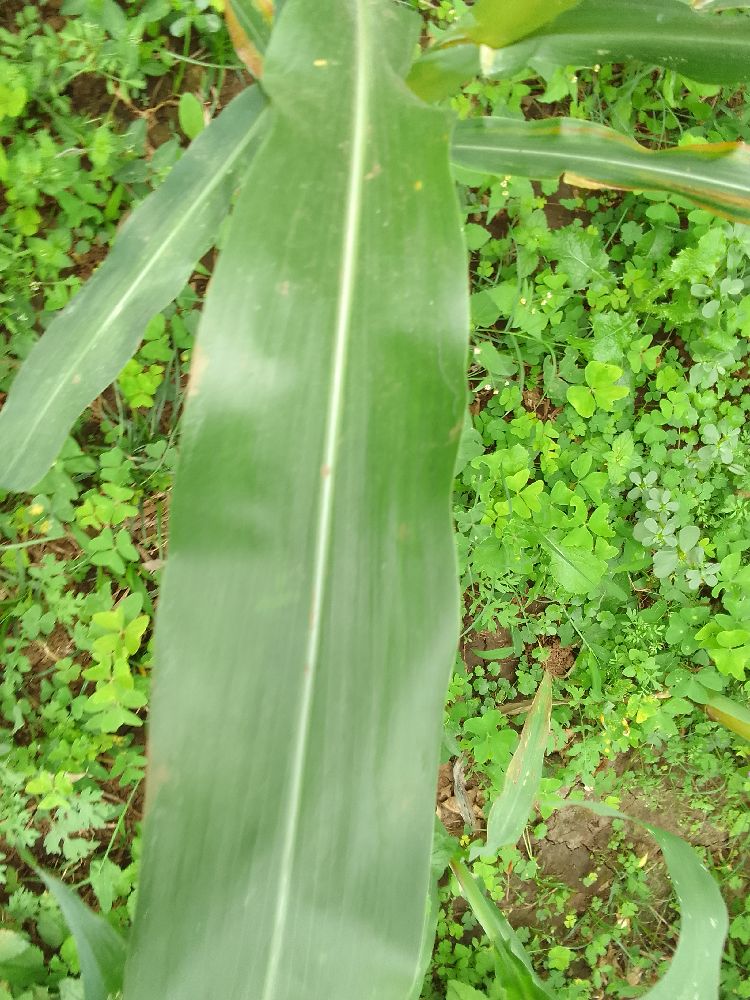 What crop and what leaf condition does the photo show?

maize, healthy
